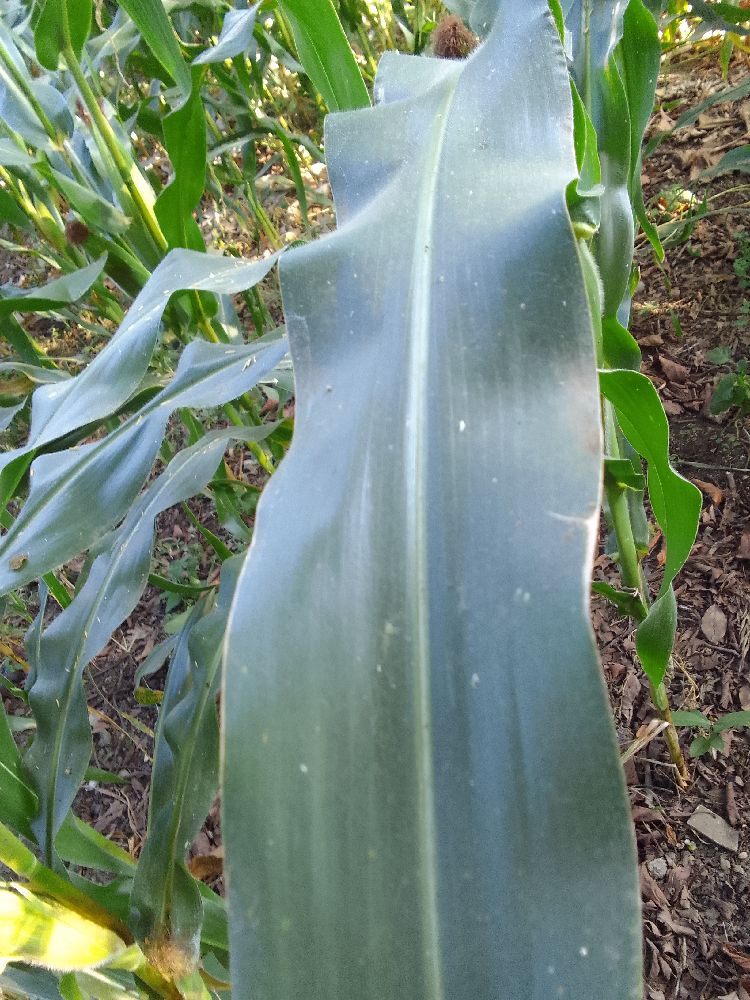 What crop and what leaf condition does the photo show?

maize, healthy
